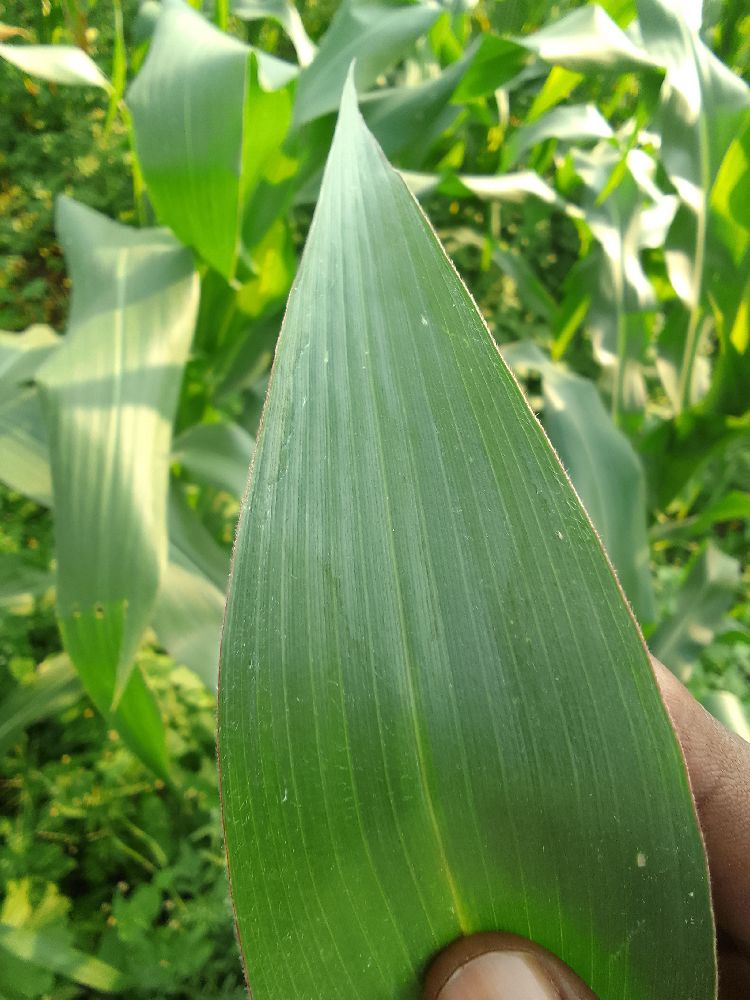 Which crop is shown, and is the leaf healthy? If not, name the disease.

maize, healthy
